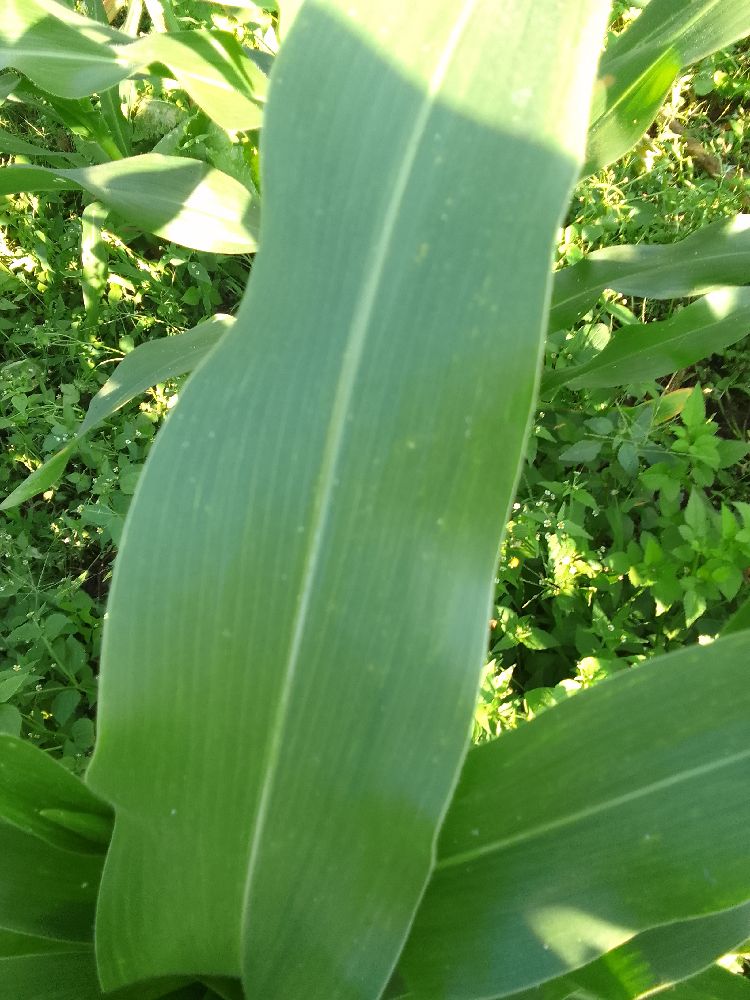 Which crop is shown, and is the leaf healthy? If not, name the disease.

maize, healthy
